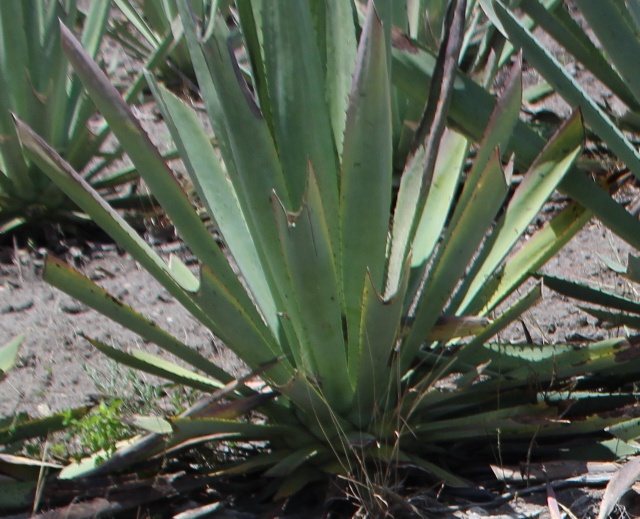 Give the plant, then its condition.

agave, yellow
